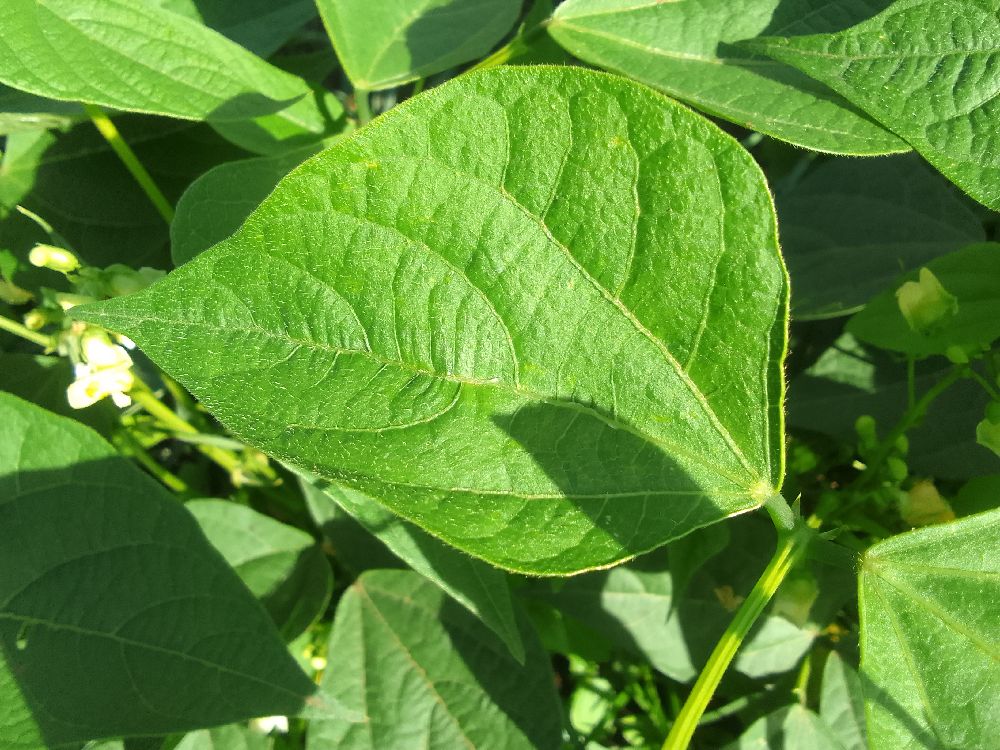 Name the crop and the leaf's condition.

common bean, healthy
